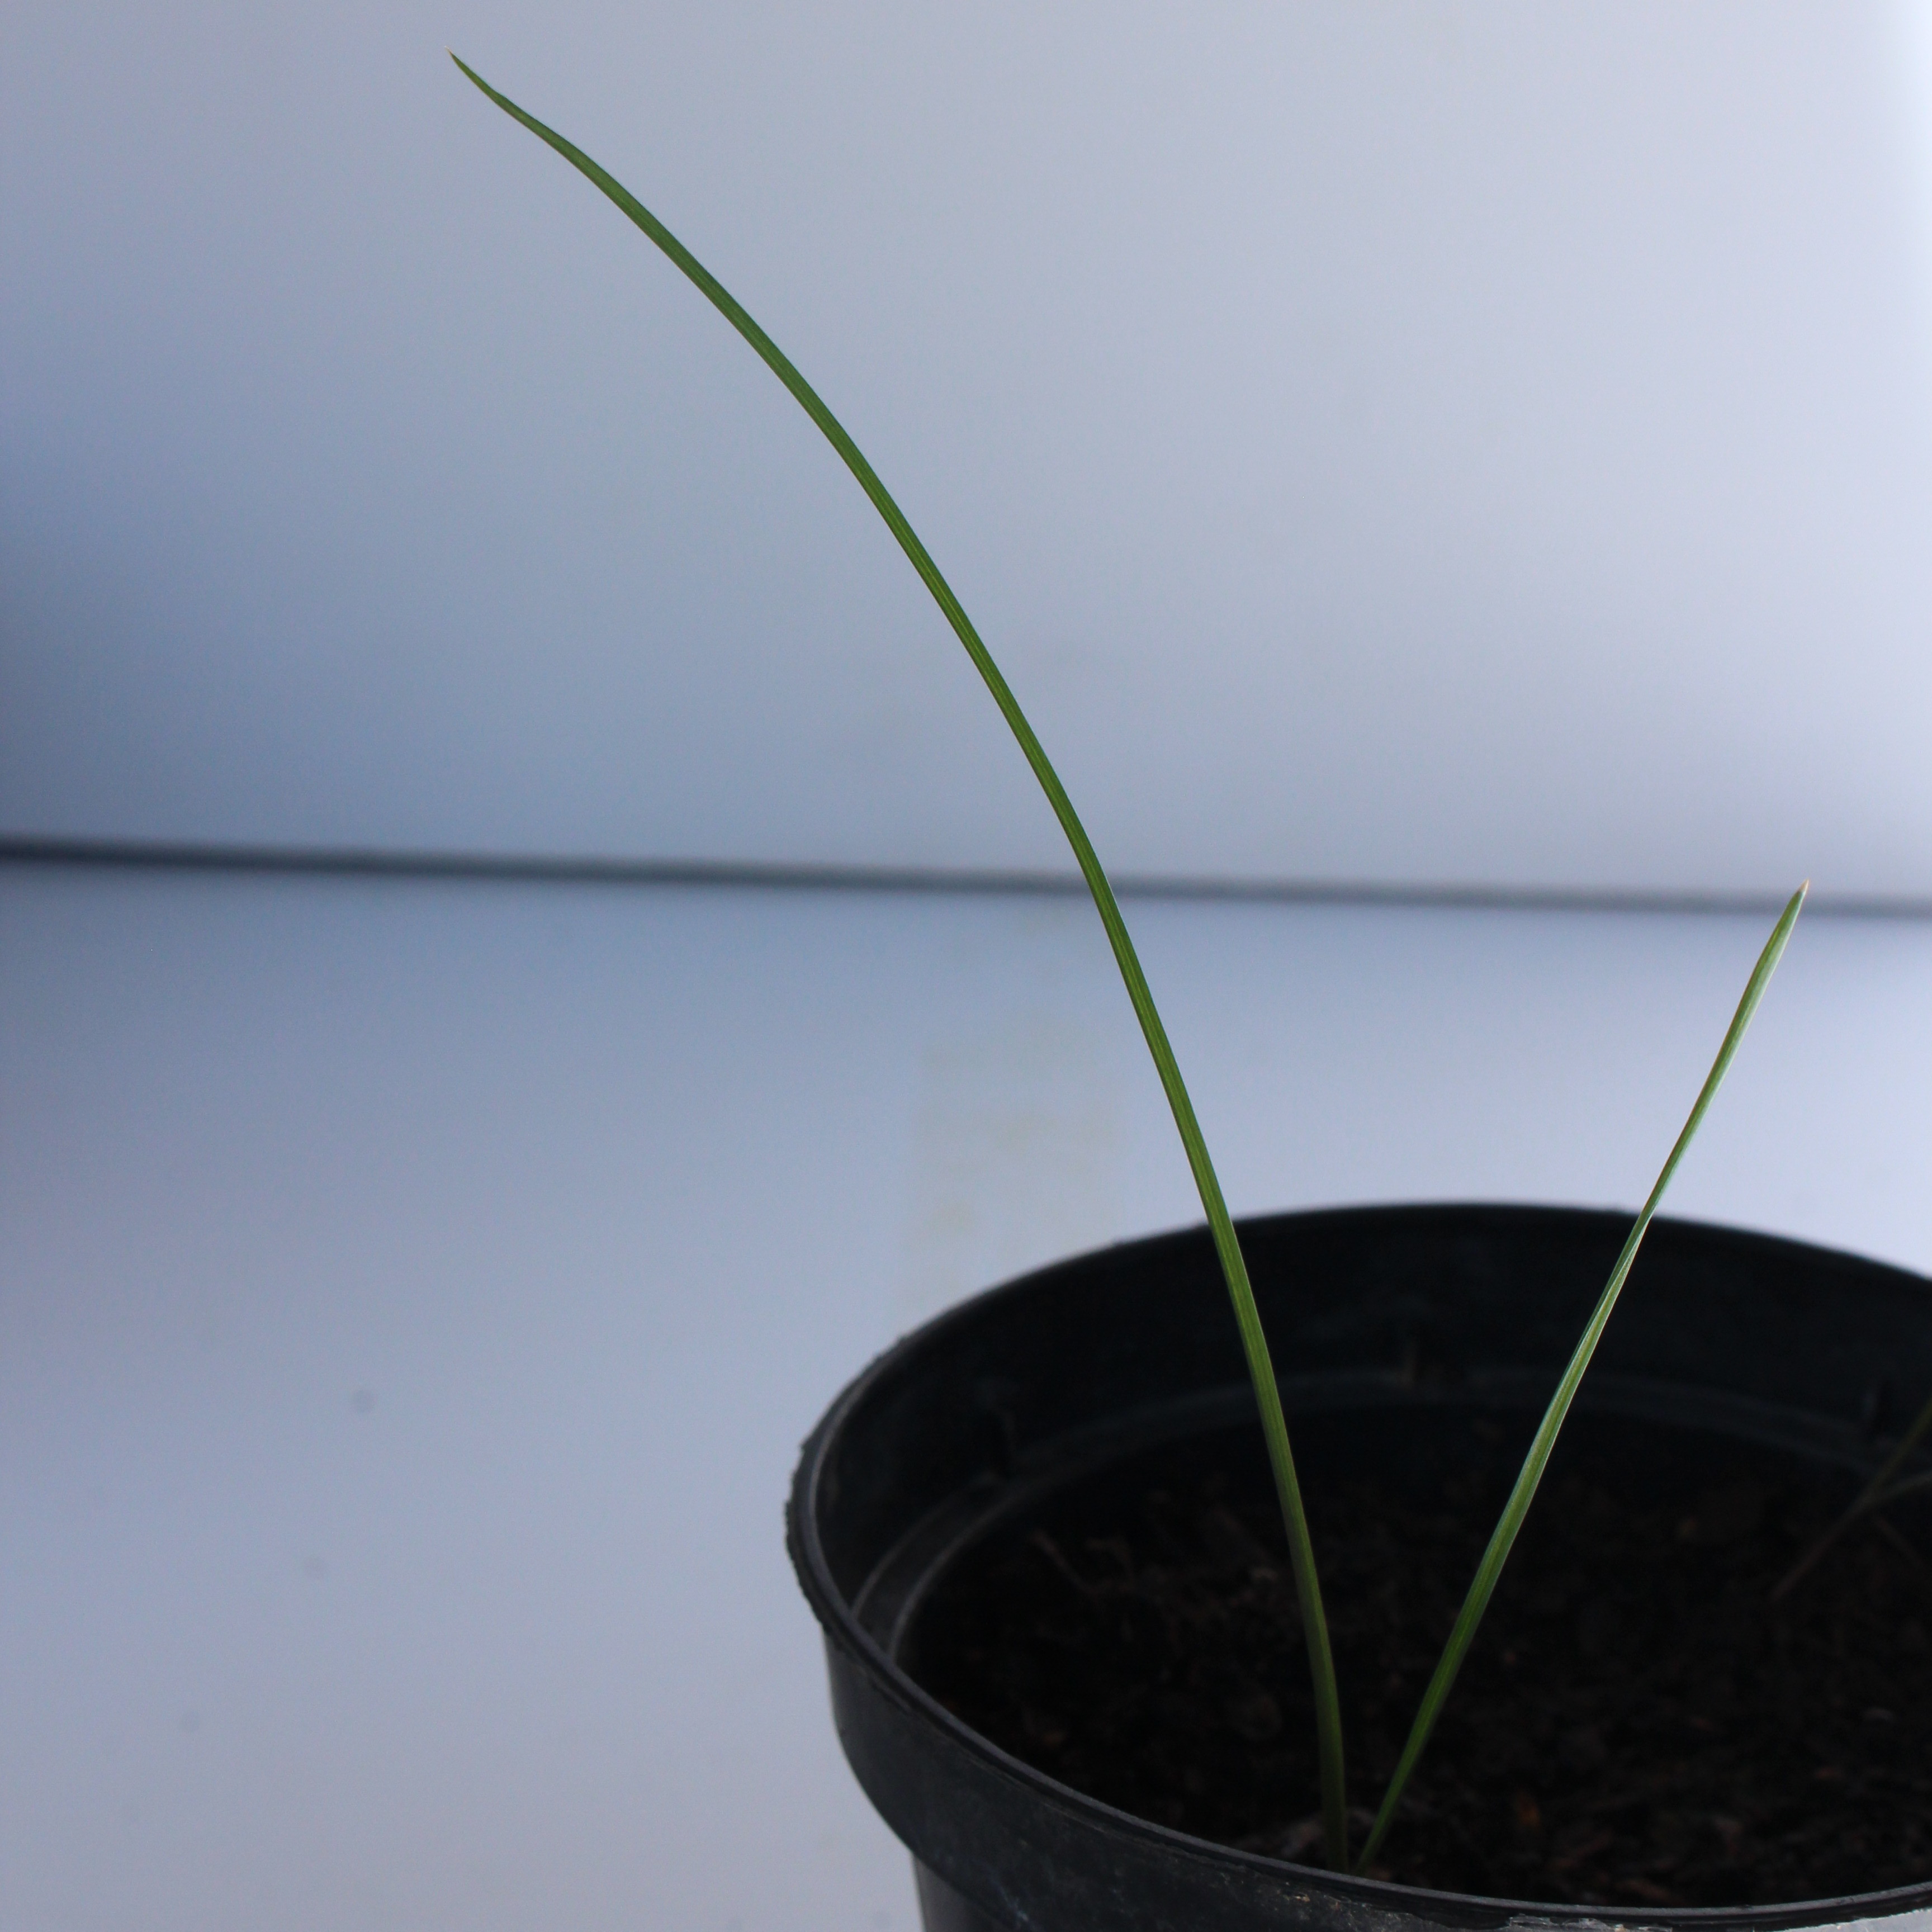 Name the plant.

Lolium multiflorum
